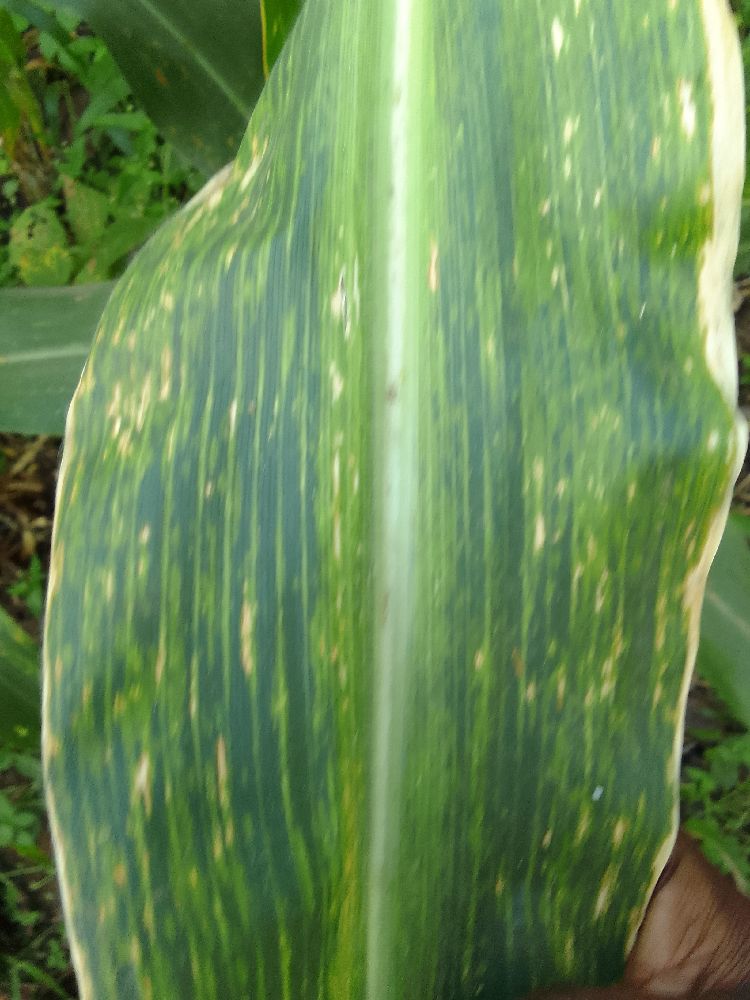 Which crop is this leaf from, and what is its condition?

maize, maize lethal necrosis
